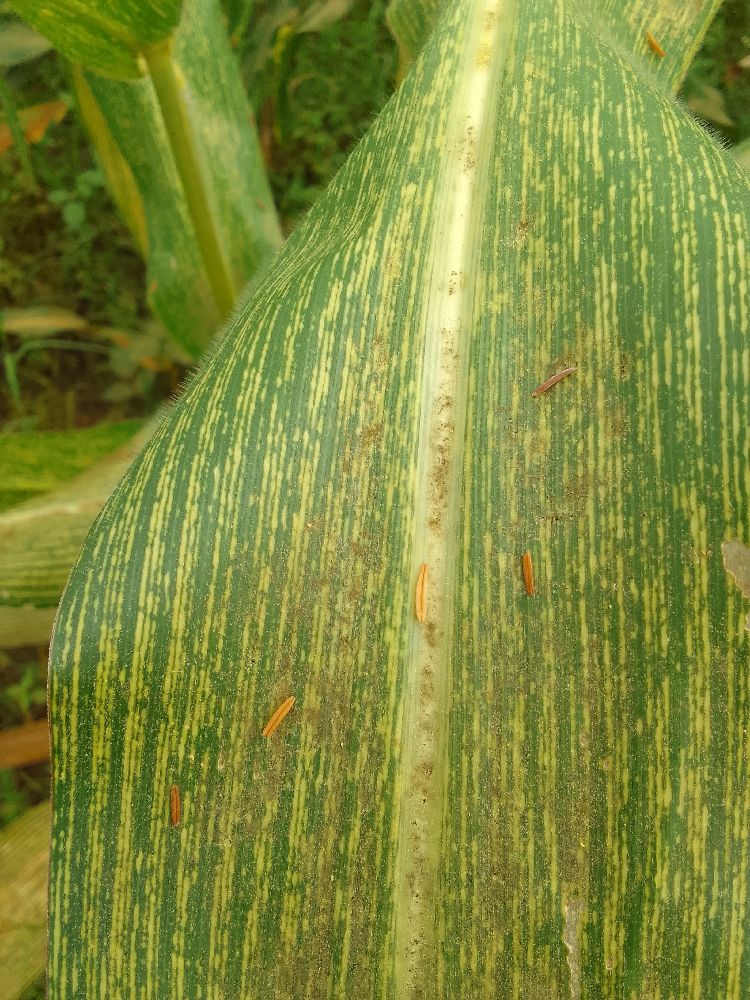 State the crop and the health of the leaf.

maize, maize streak virus
